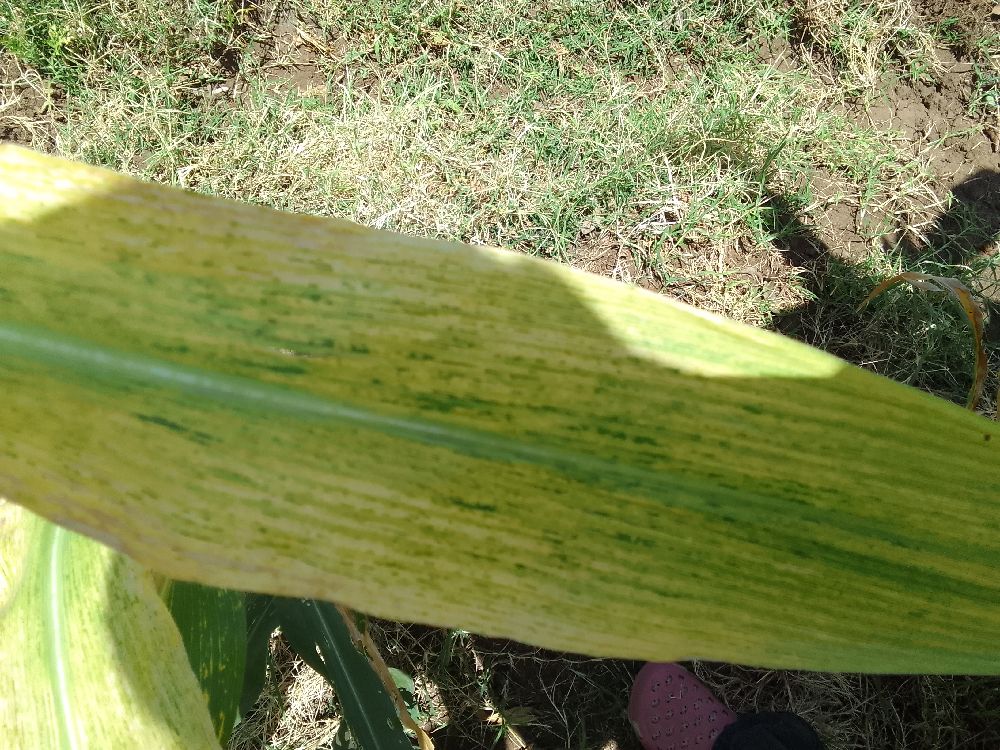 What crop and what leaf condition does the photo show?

maize, maize lethal necrosis
